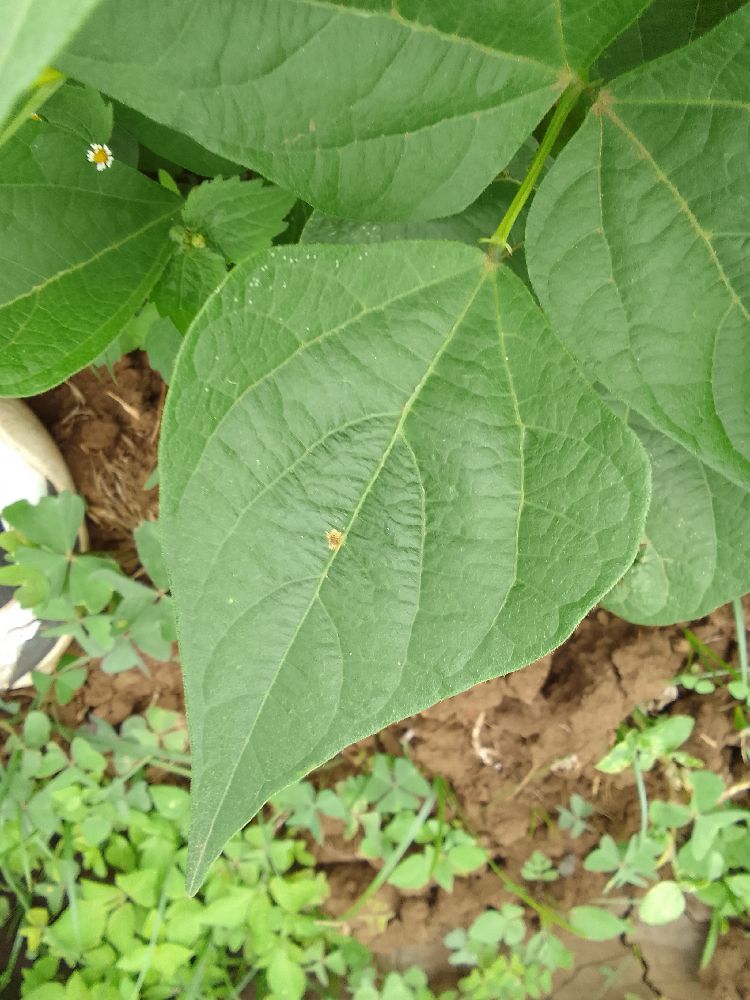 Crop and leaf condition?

common bean, healthy
